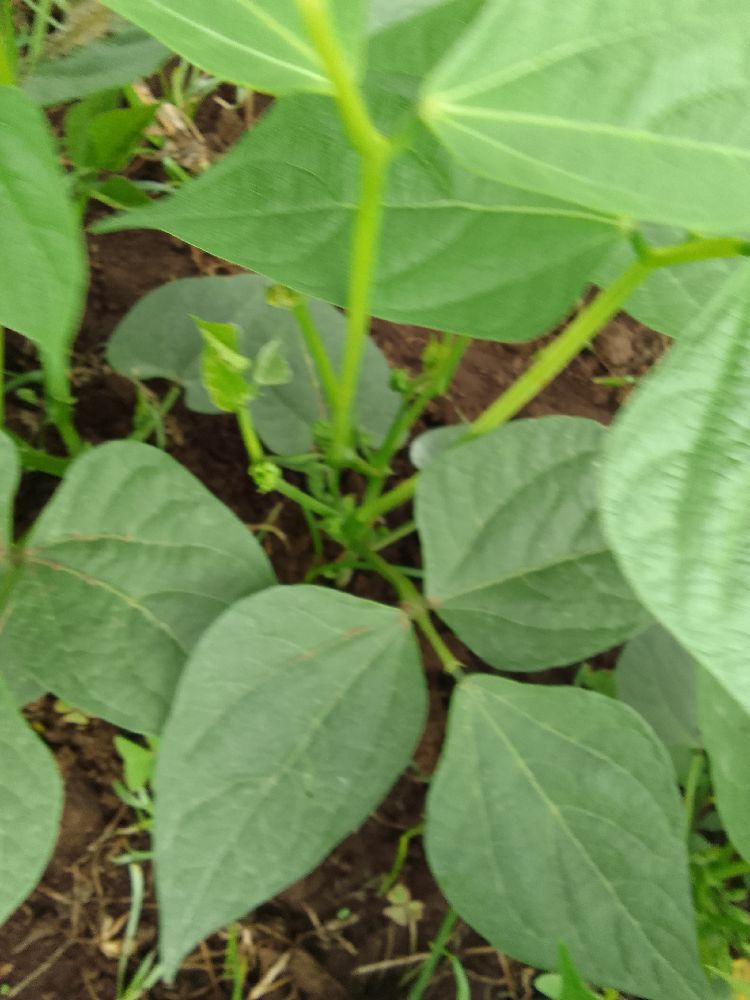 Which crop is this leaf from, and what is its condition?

common bean, healthy
